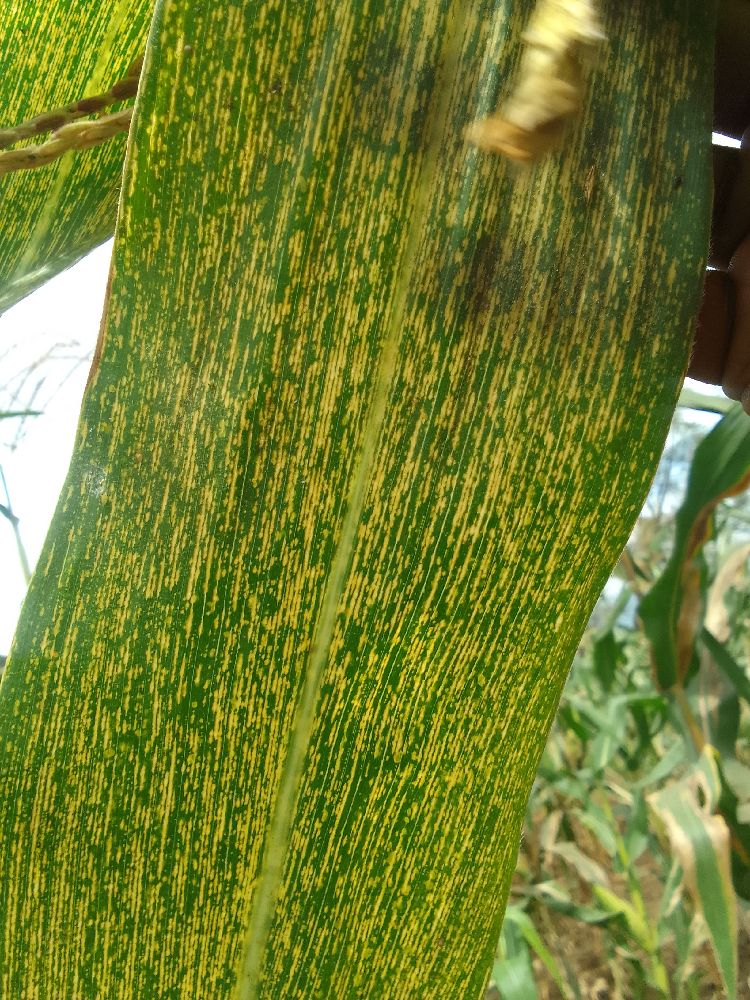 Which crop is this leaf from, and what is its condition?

maize, maize streak virus
